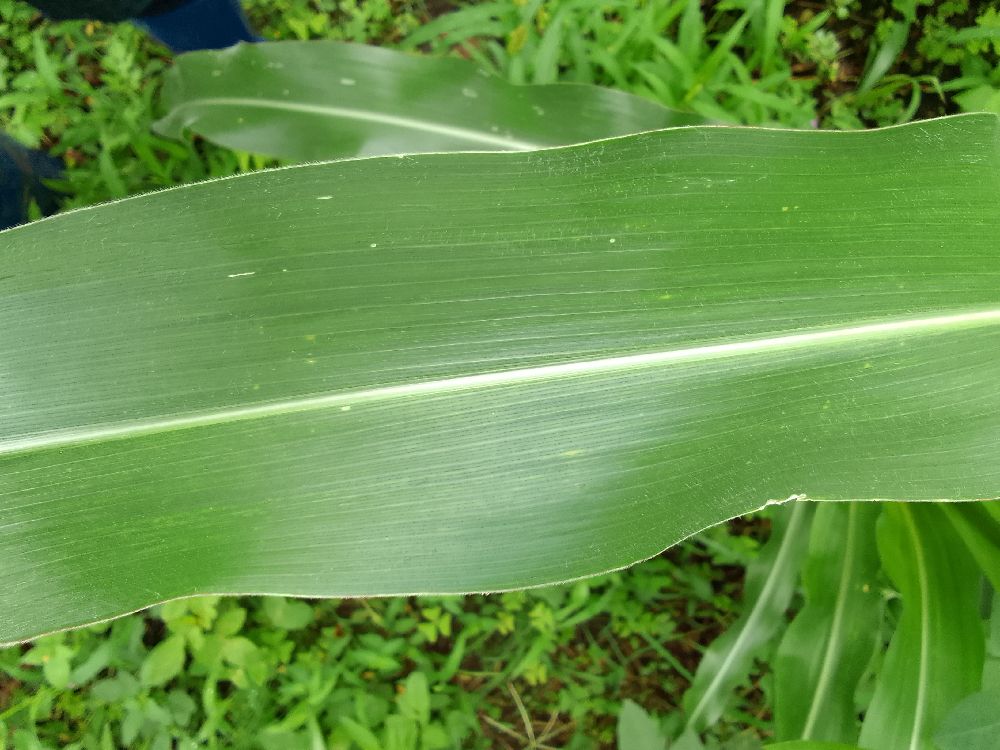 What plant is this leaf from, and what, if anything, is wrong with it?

maize, healthy
